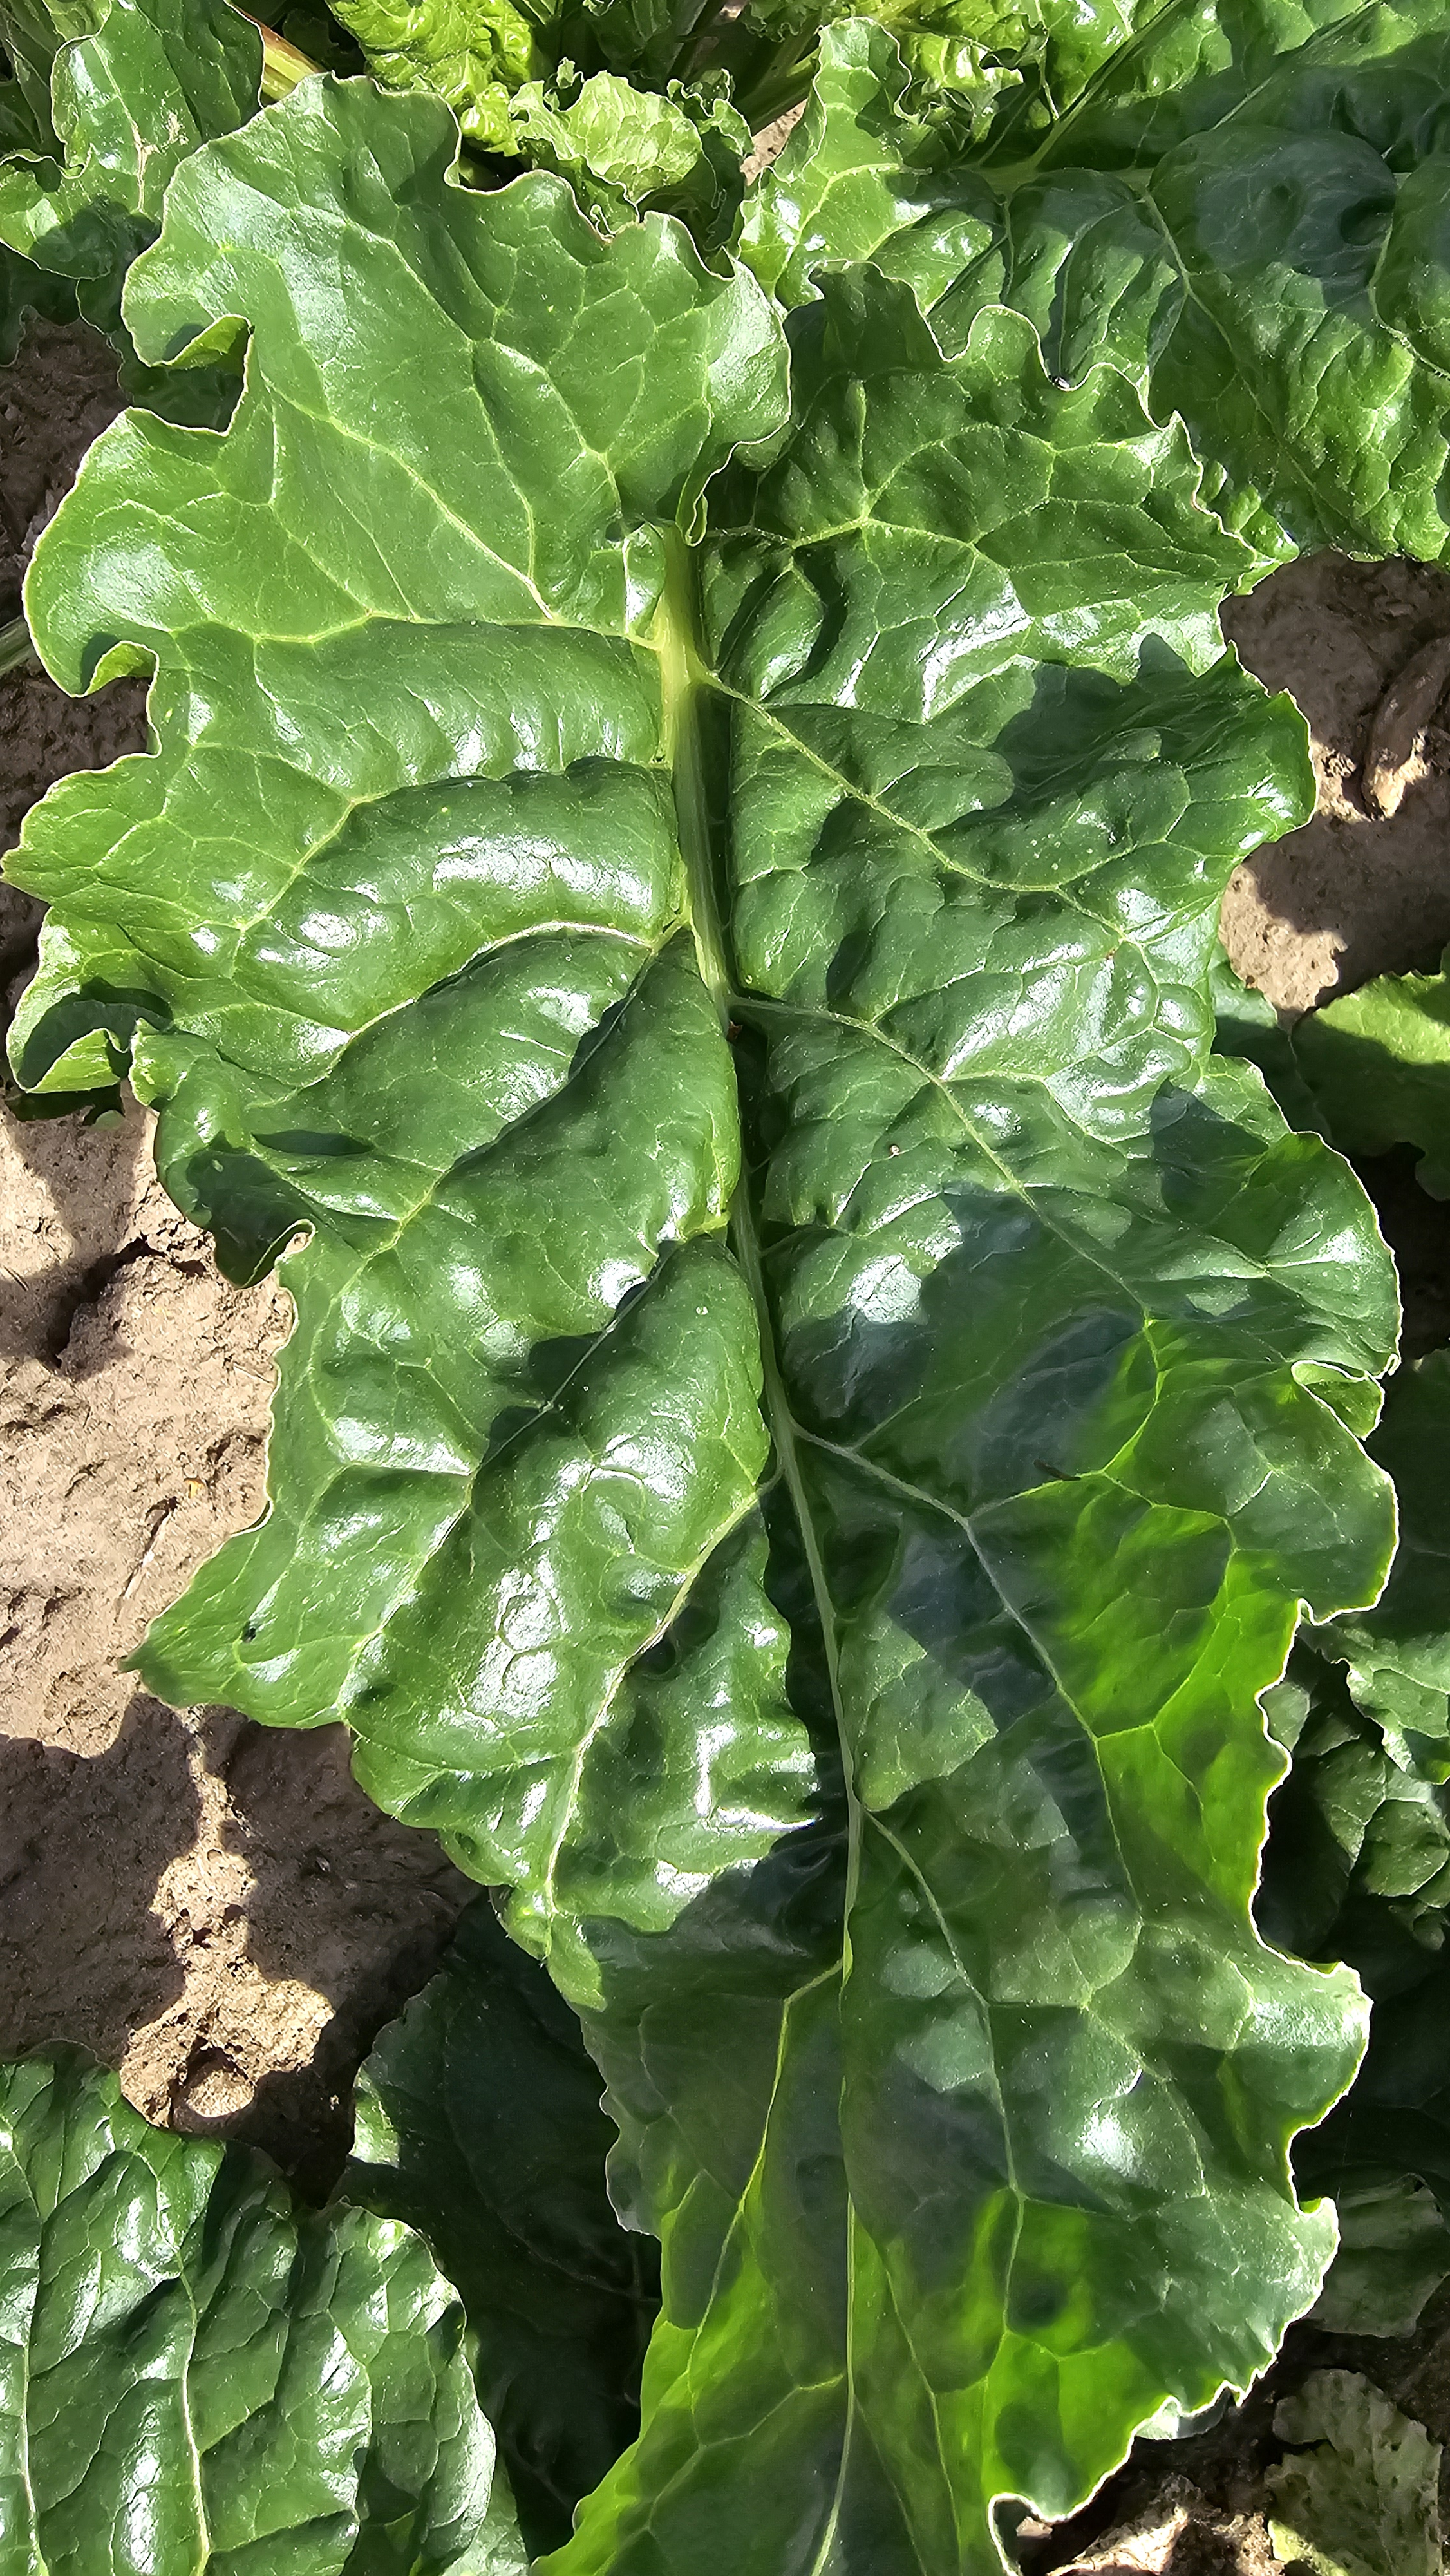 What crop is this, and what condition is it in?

beet, unaffected
